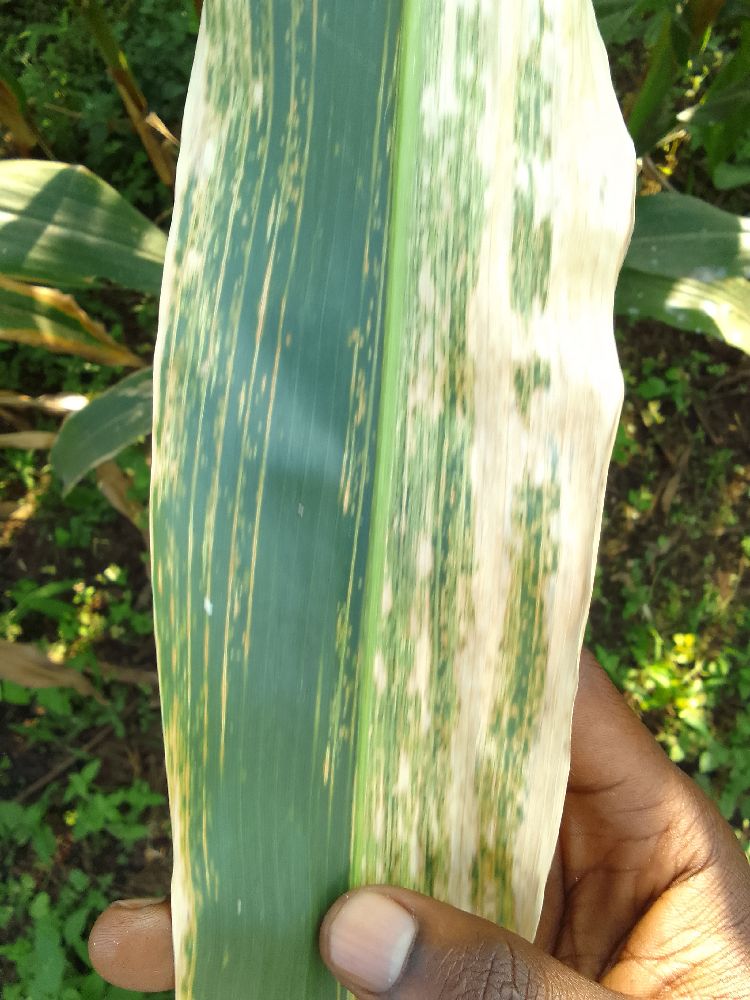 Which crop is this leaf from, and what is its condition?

maize, maize lethal necrosis
